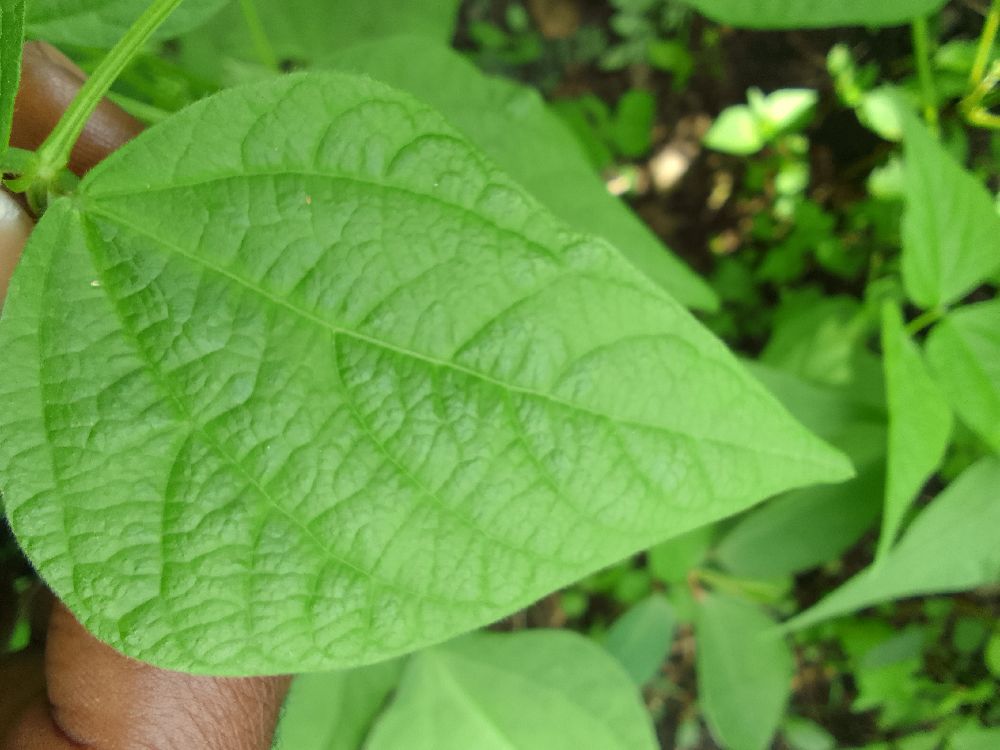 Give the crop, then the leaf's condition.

common bean, healthy
